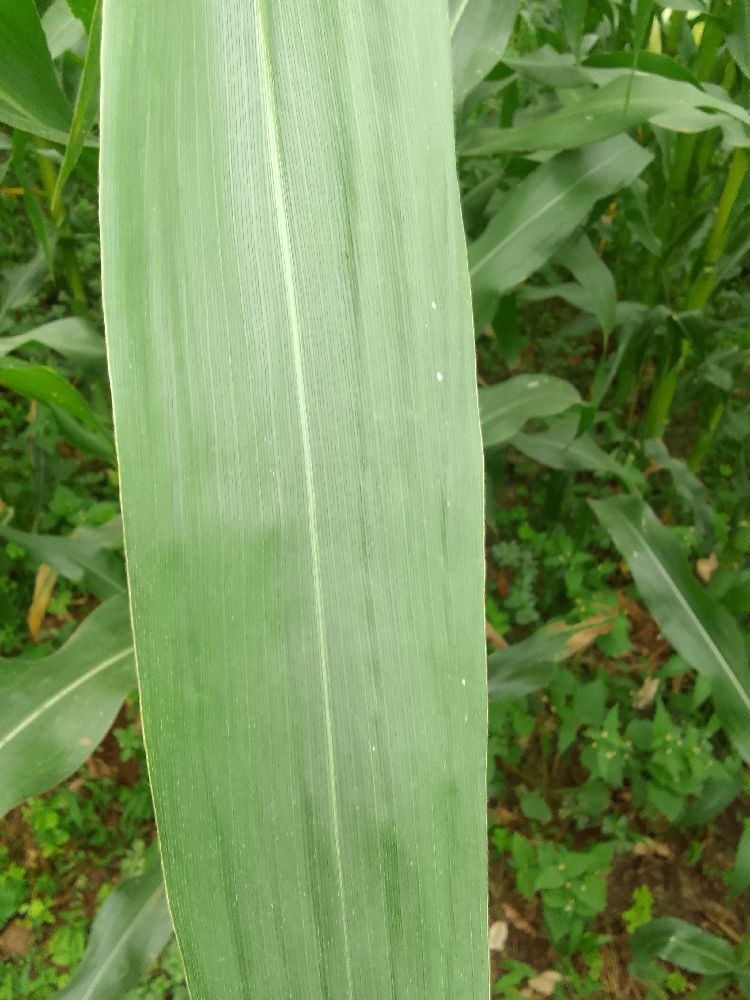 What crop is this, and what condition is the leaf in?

maize, healthy
